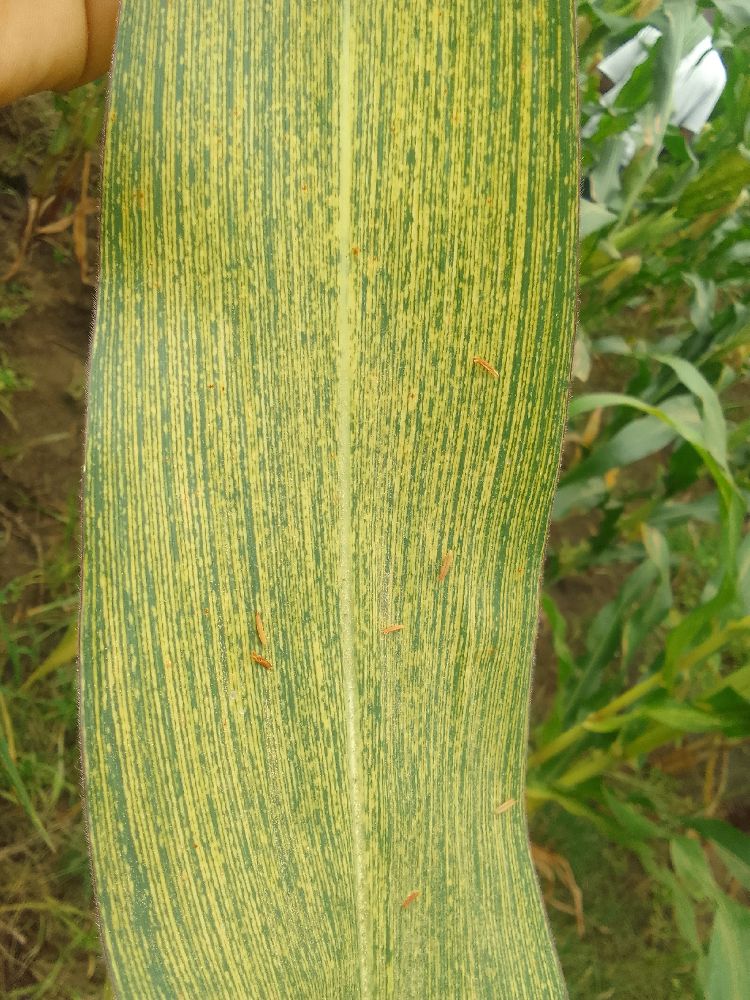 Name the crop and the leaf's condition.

maize, maize streak virus
